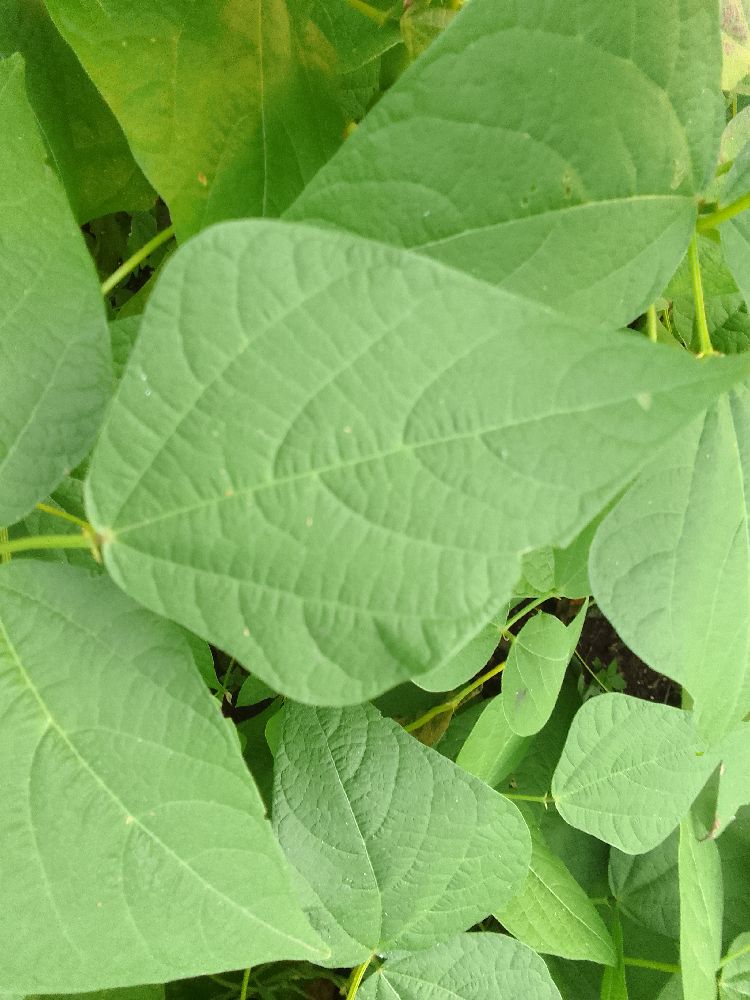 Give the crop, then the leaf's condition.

common bean, healthy
